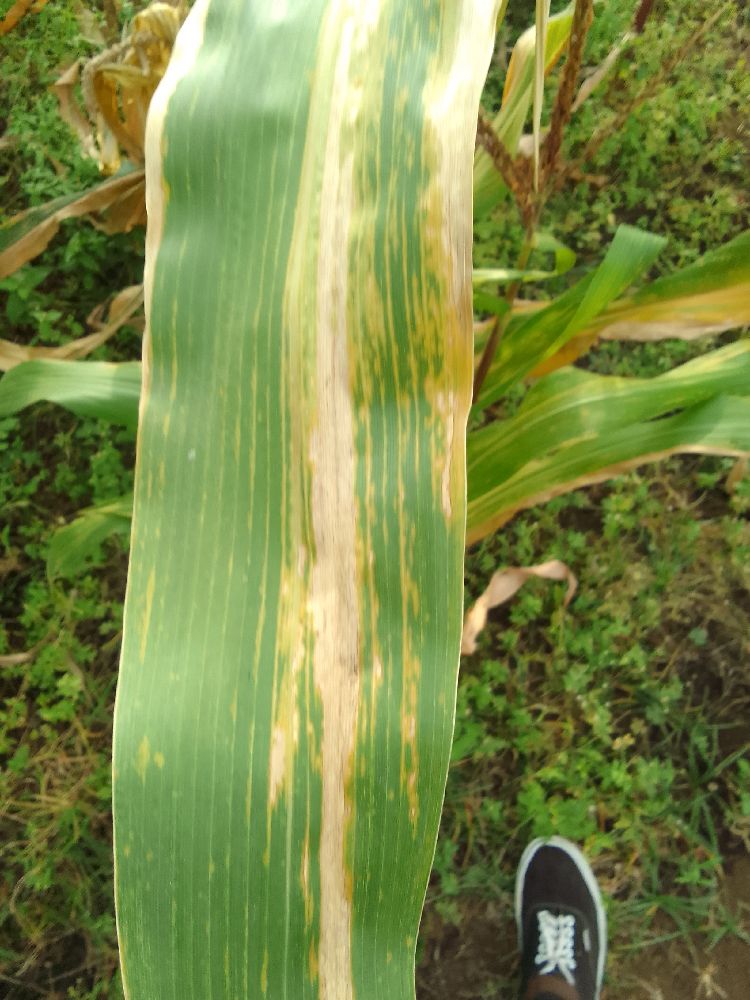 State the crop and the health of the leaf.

maize, maize lethal necrosis
